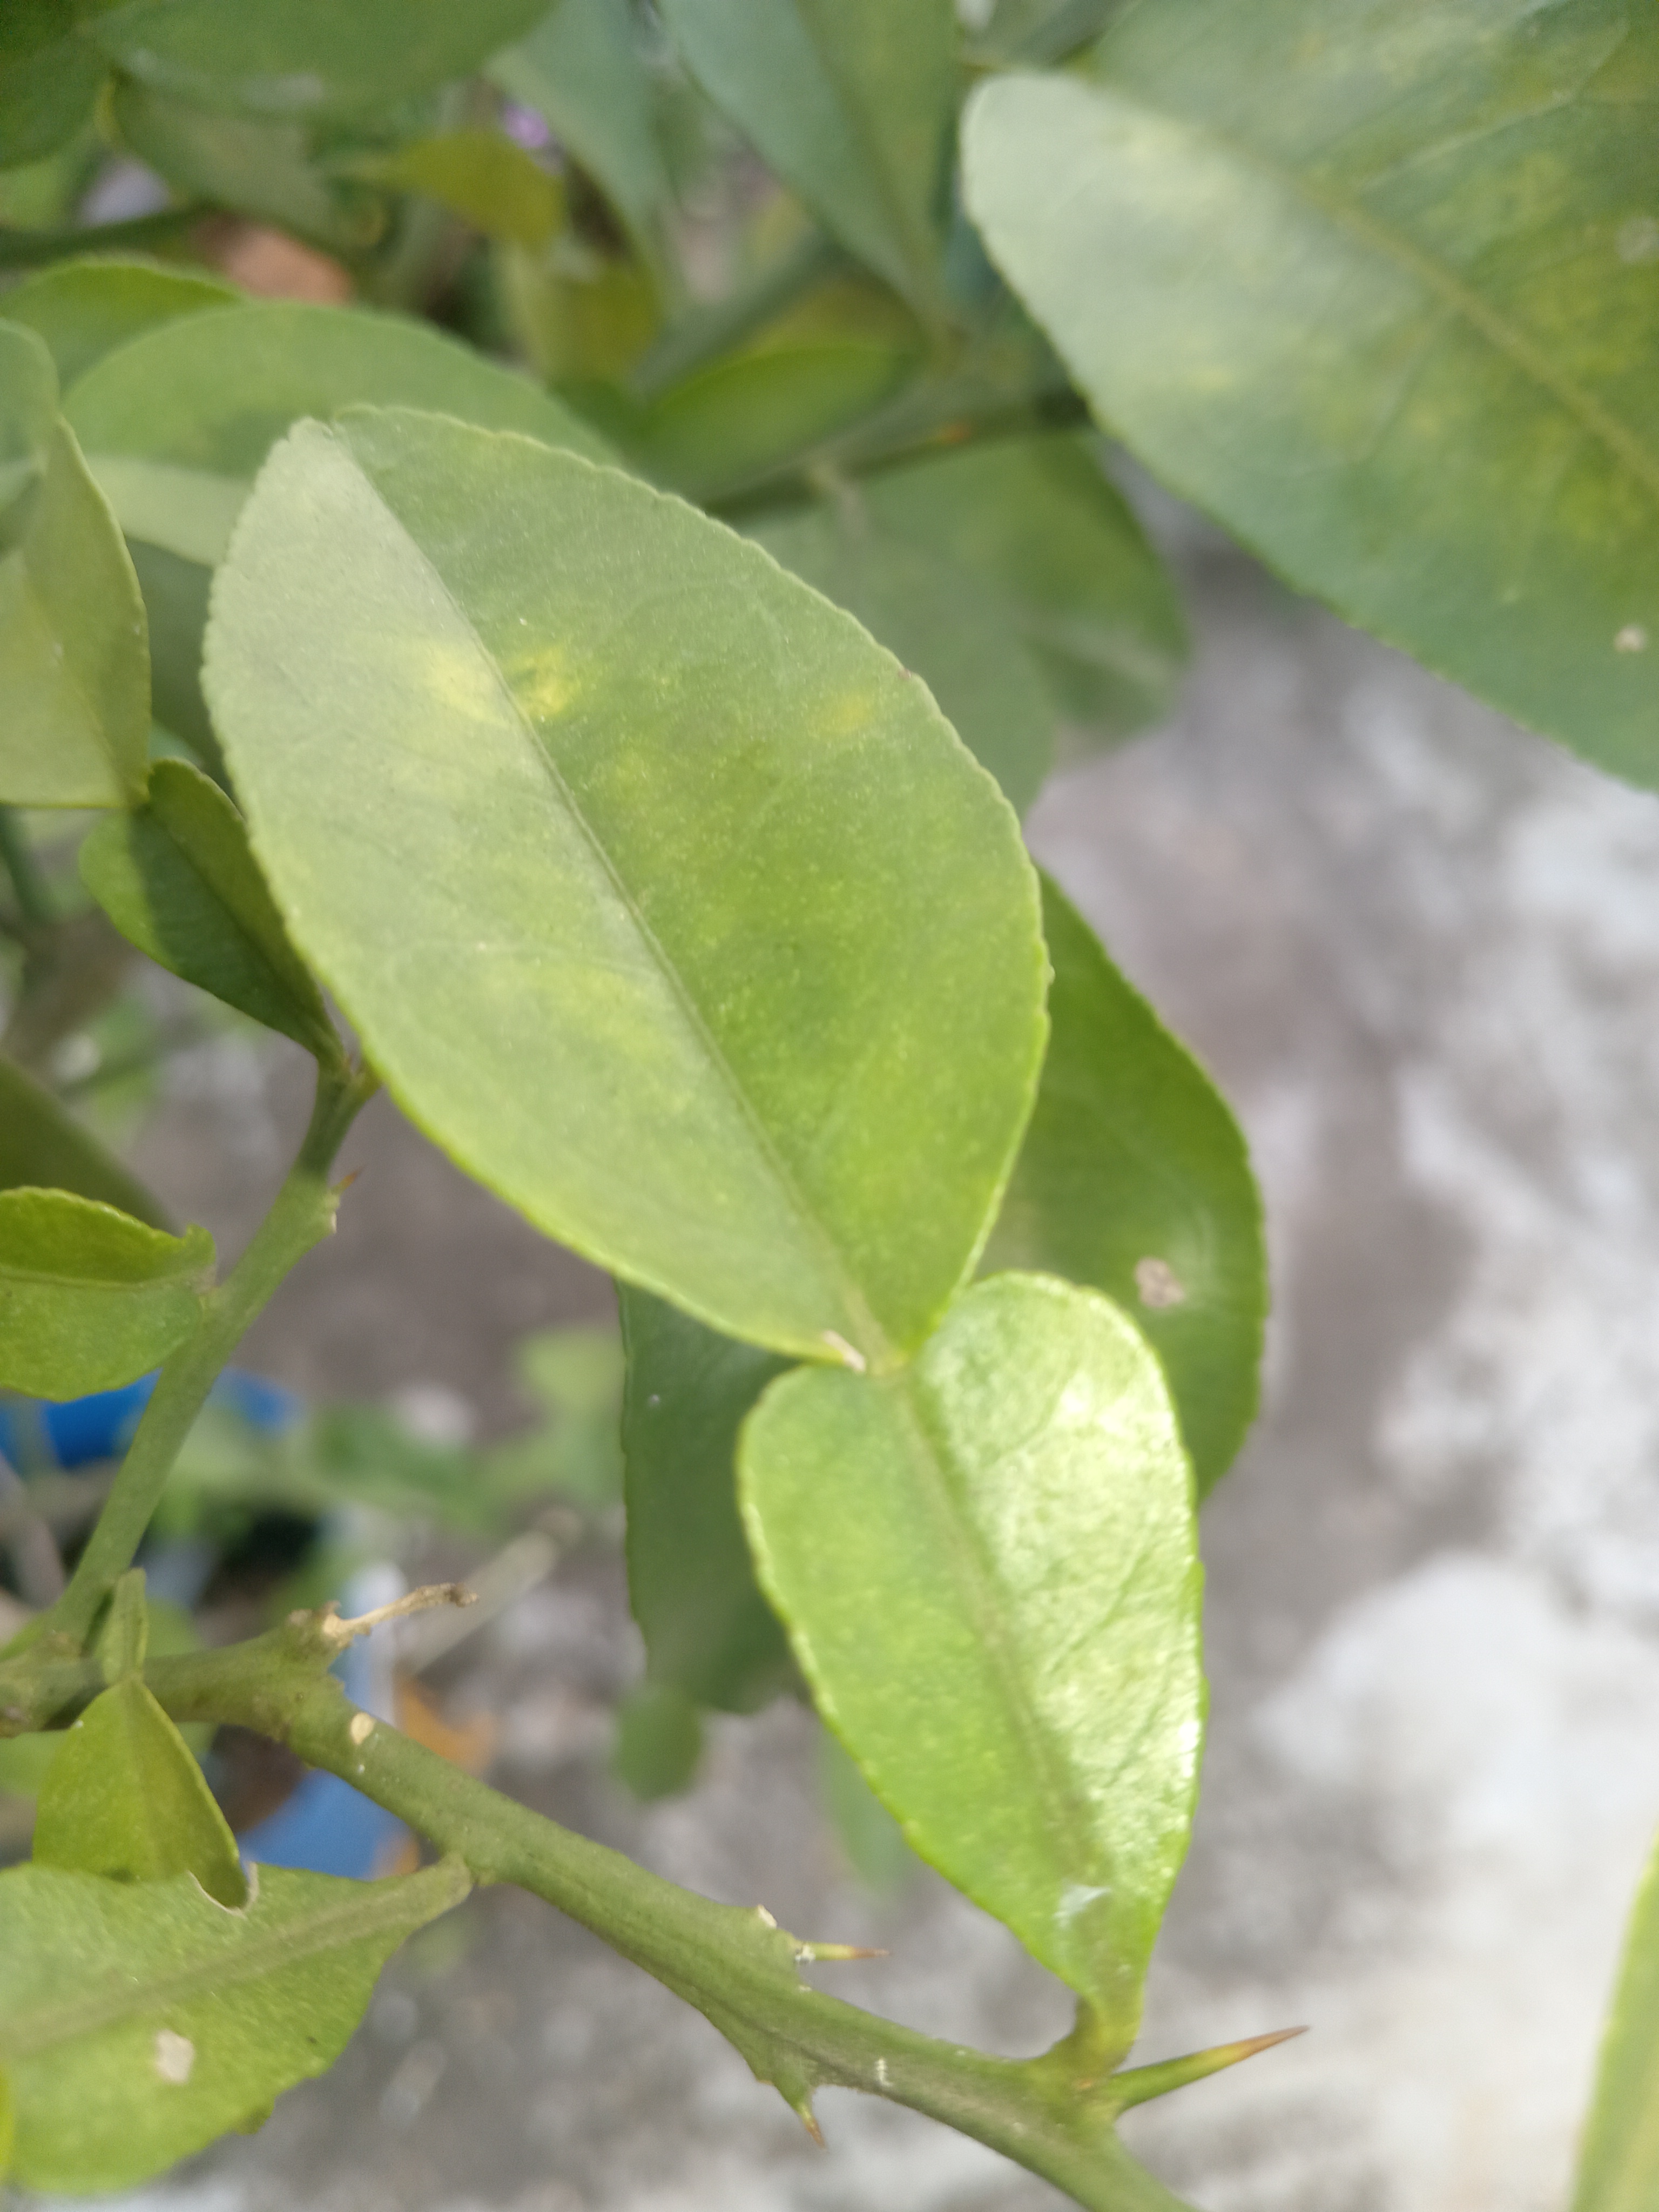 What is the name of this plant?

lemon
